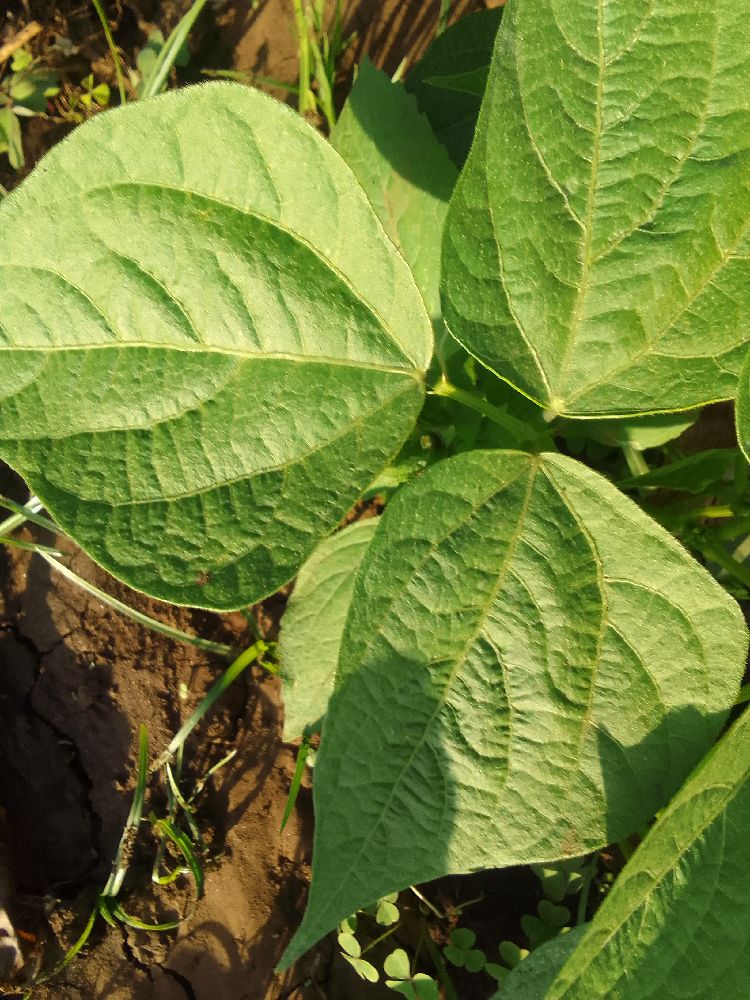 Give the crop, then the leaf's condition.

common bean, healthy
